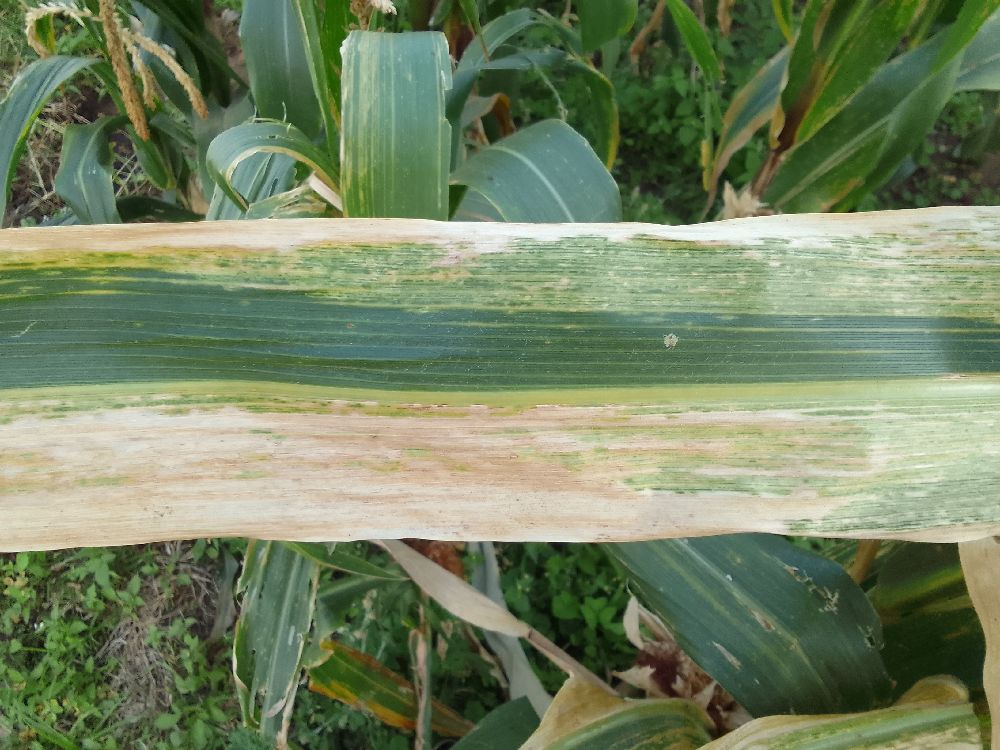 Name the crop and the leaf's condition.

maize, maize lethal necrosis
